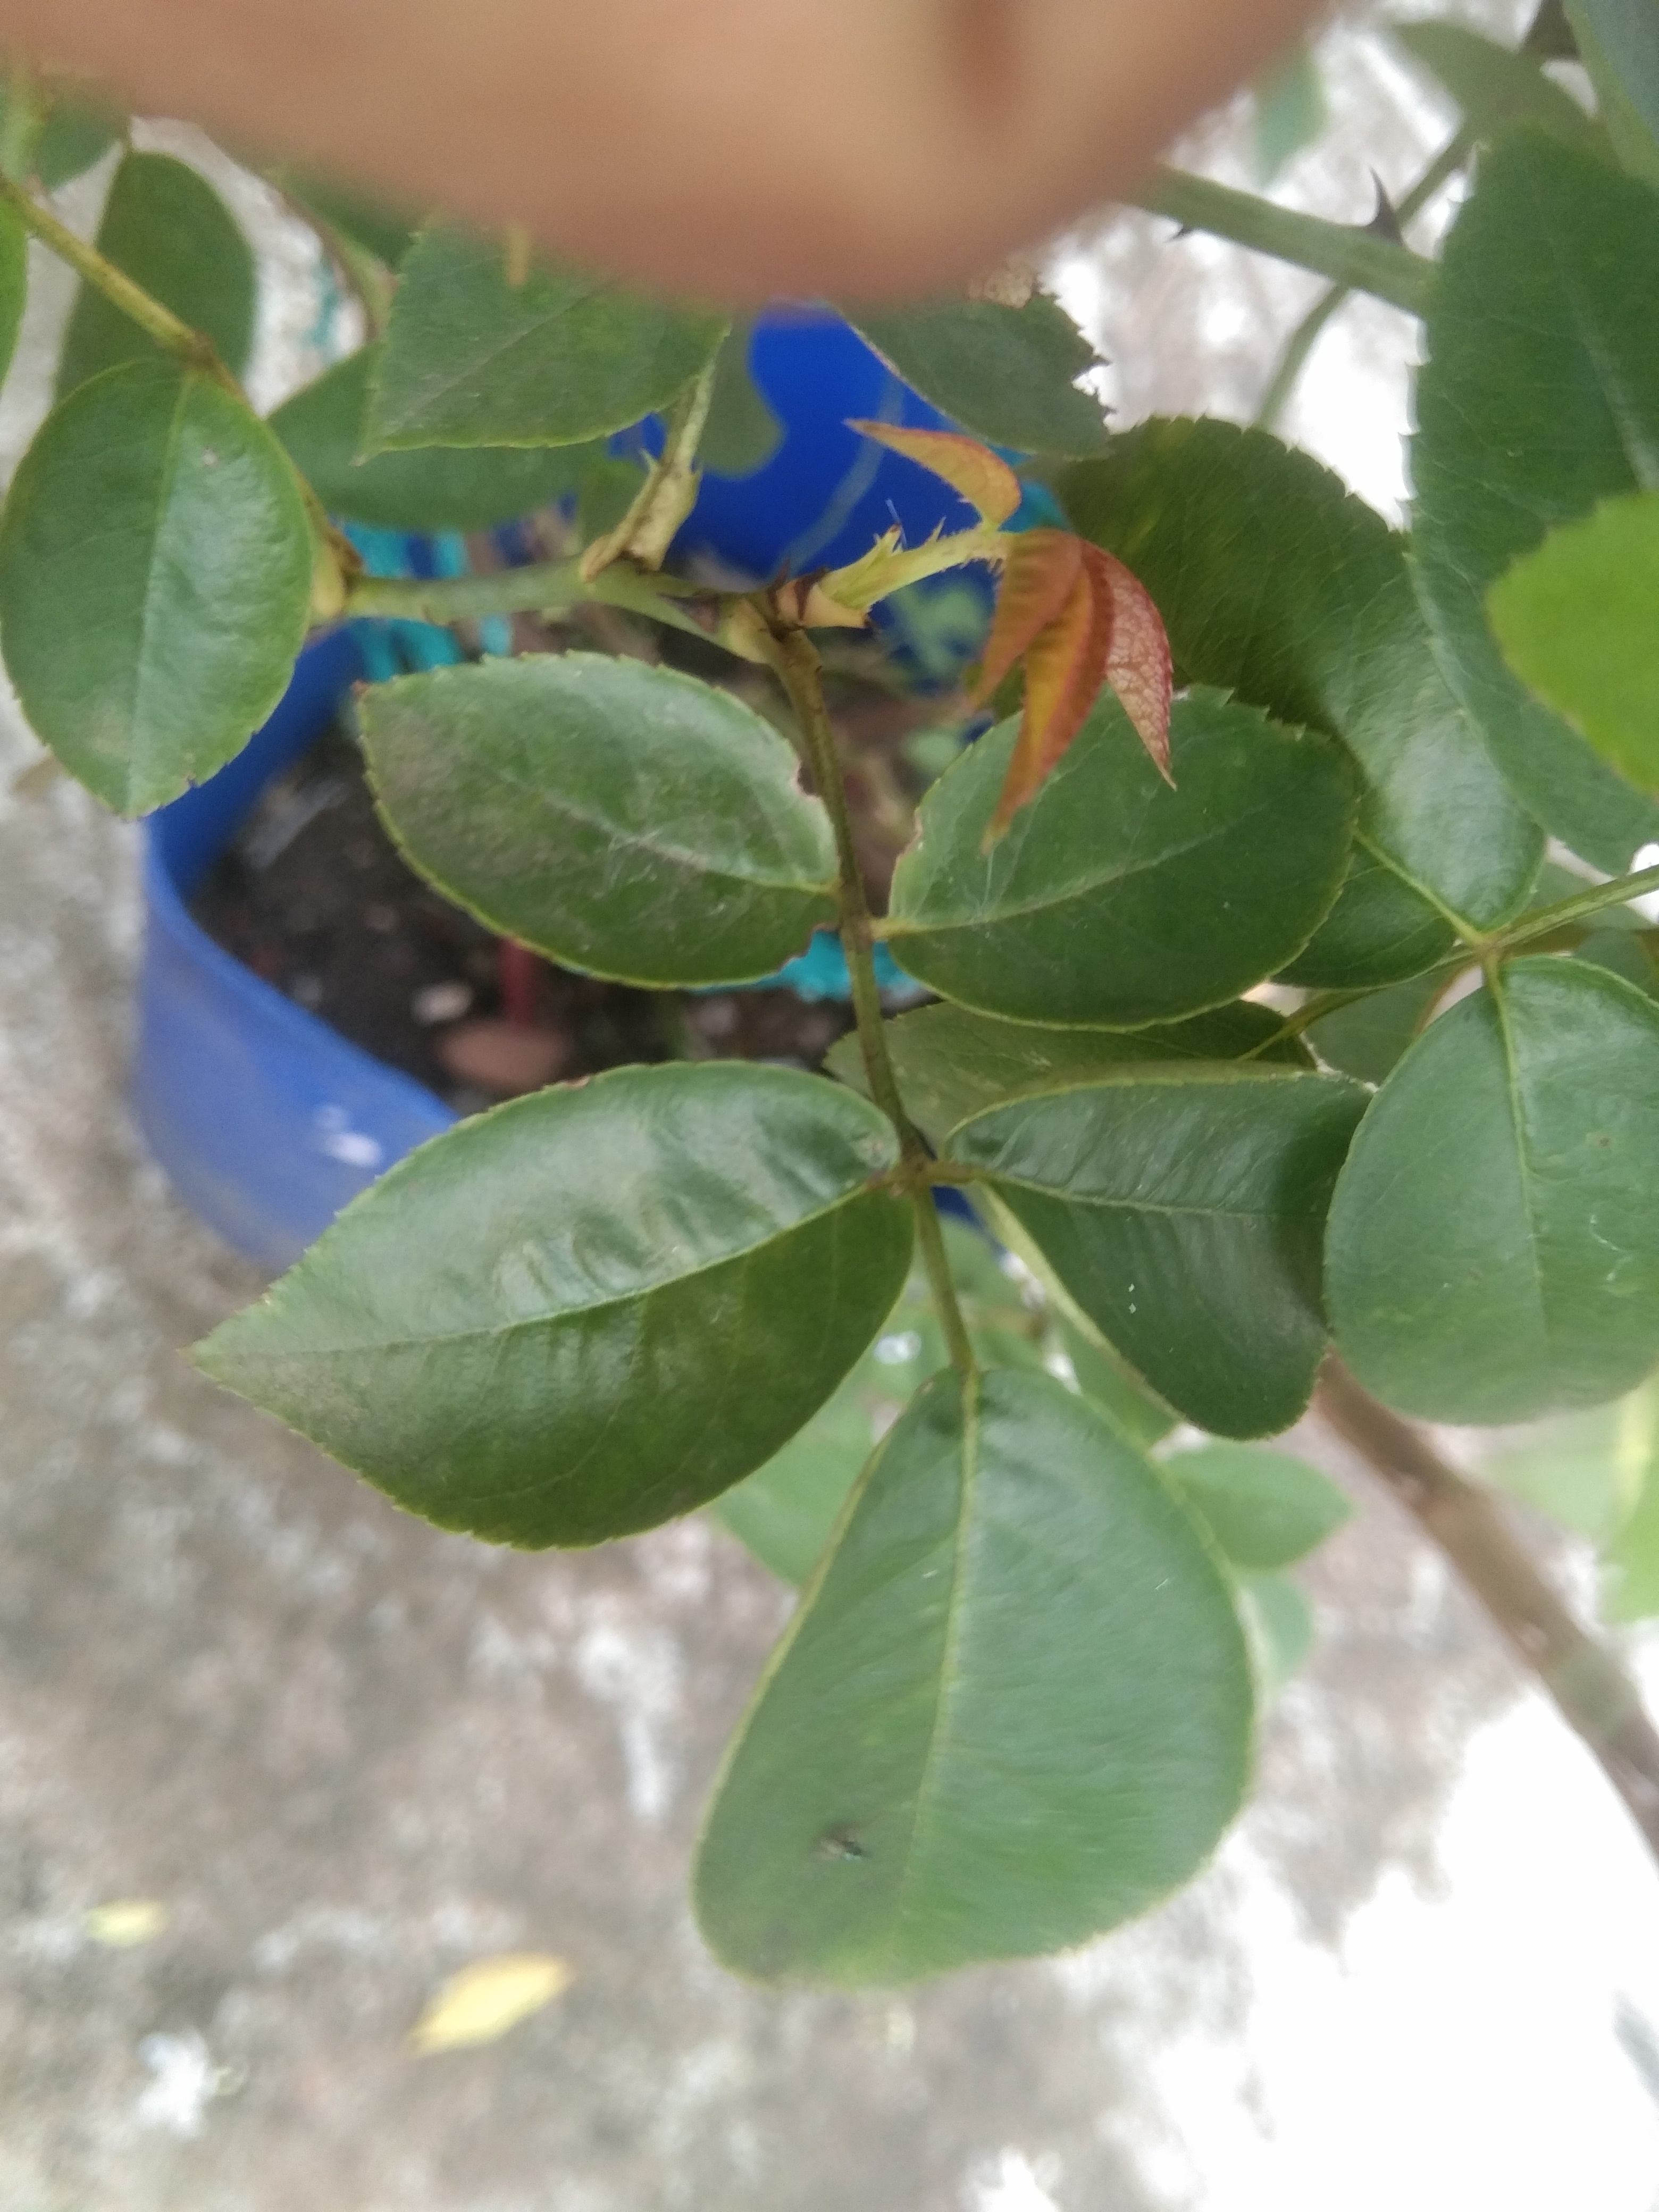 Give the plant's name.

rose
